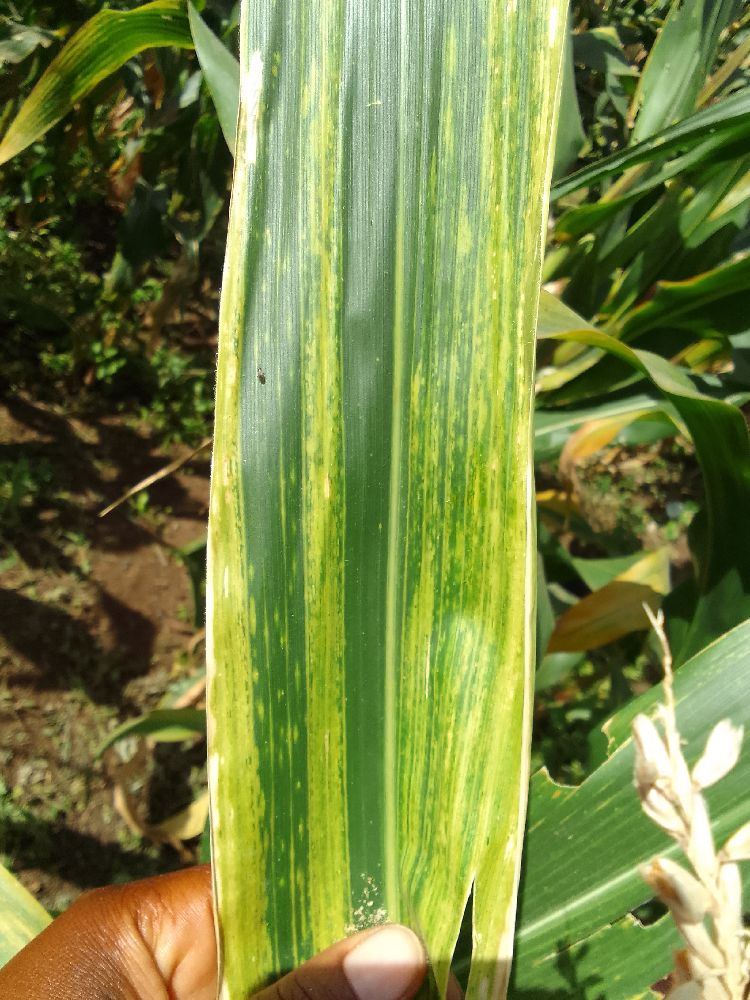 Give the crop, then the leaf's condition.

maize, maize lethal necrosis
